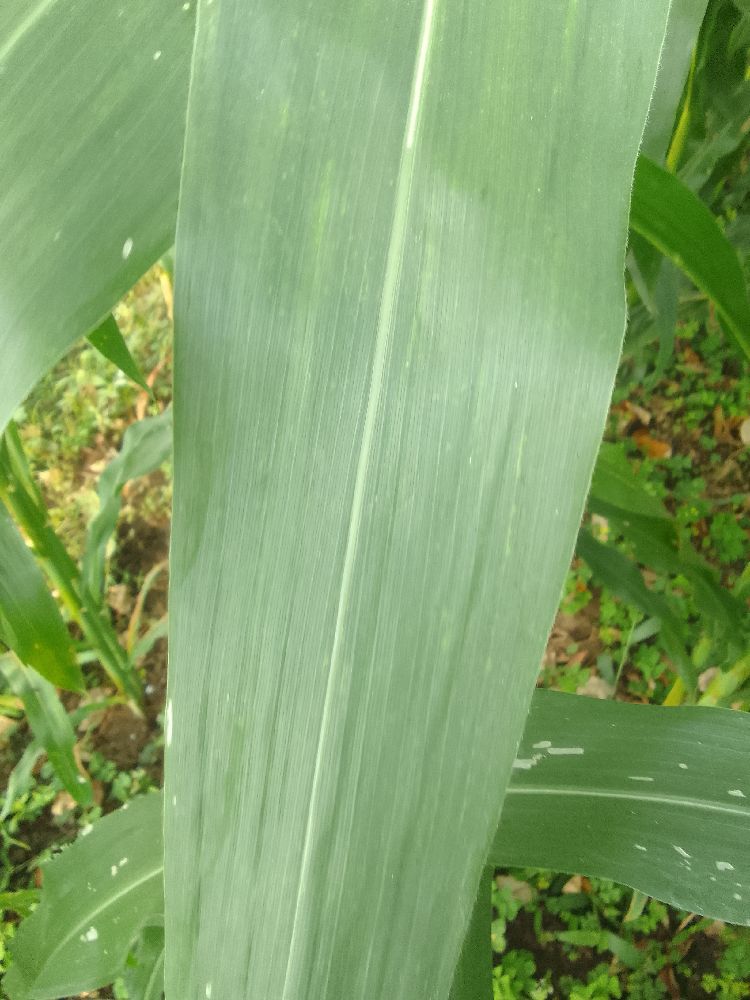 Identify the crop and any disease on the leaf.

maize, healthy
